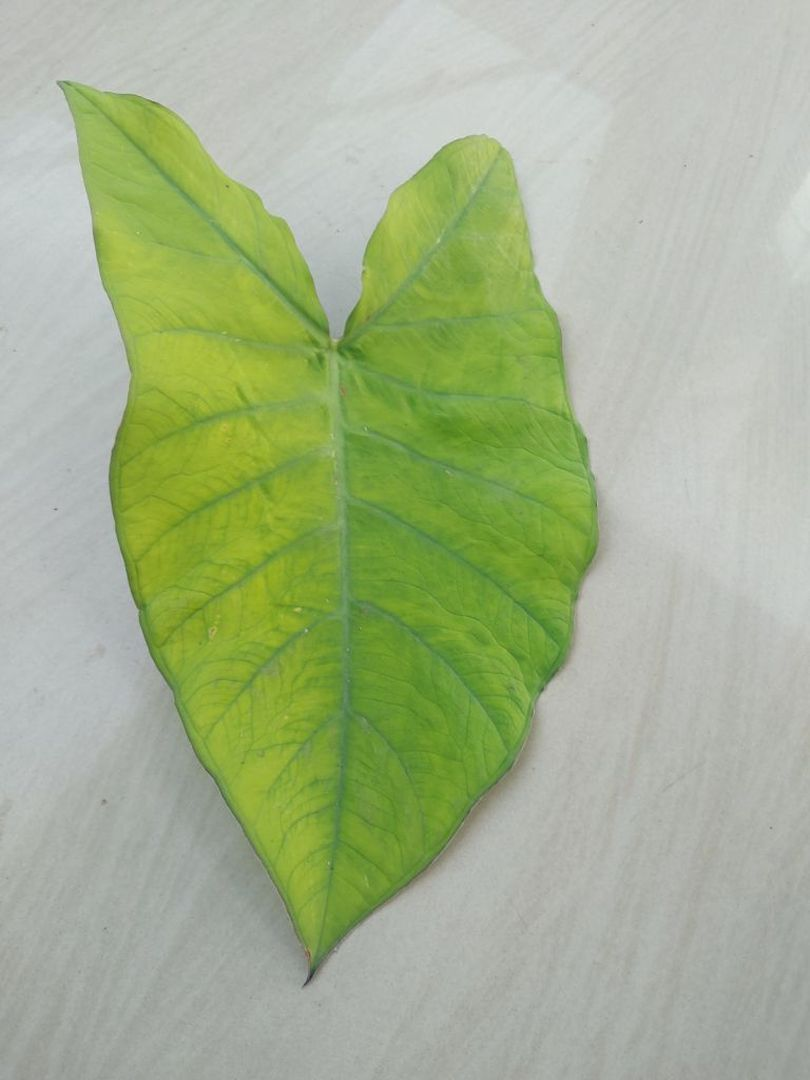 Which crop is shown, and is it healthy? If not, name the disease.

taro, mosaic
